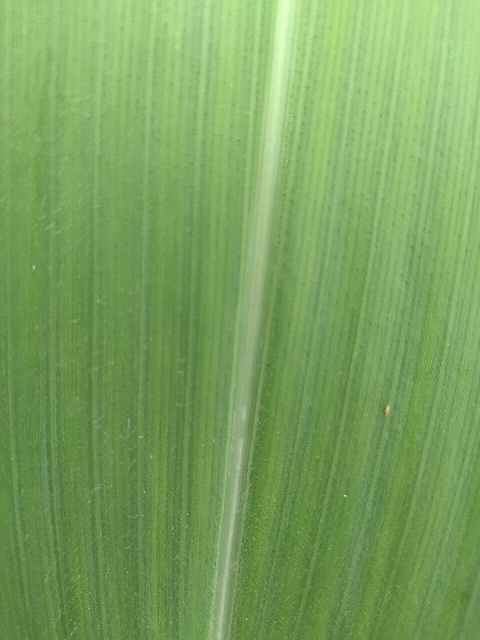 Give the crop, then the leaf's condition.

maize, healthy
